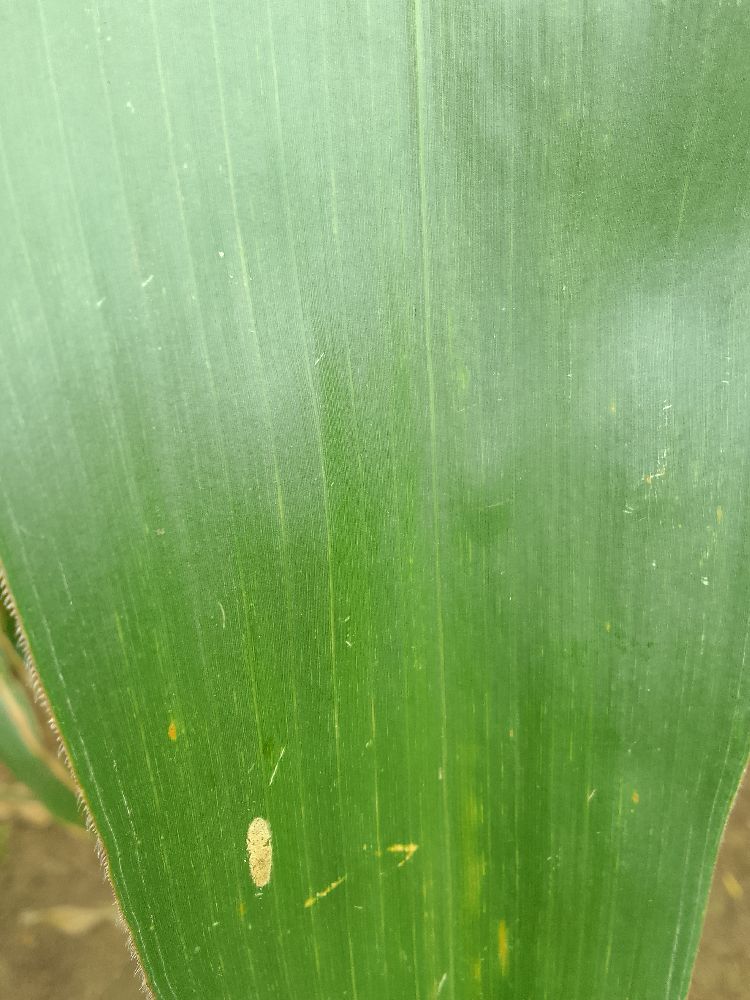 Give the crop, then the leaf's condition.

maize, healthy
